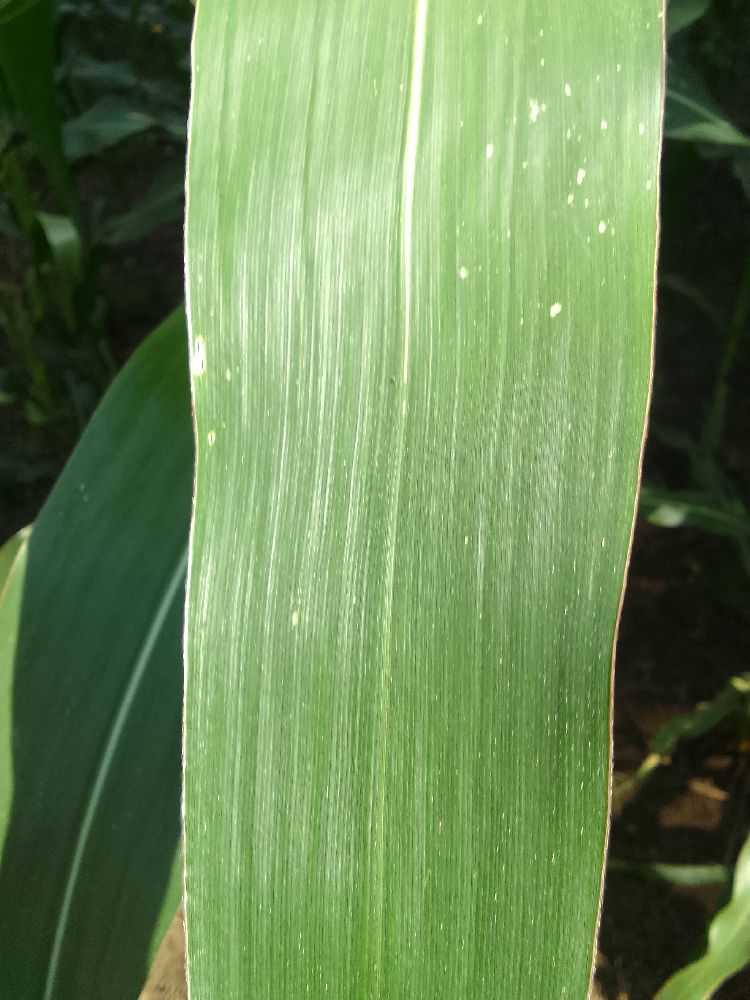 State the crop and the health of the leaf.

maize, healthy
